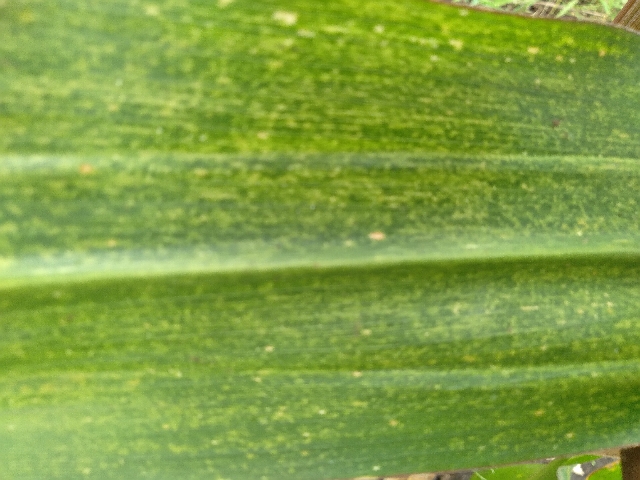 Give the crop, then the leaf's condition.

maize, maize lethal necrosis
